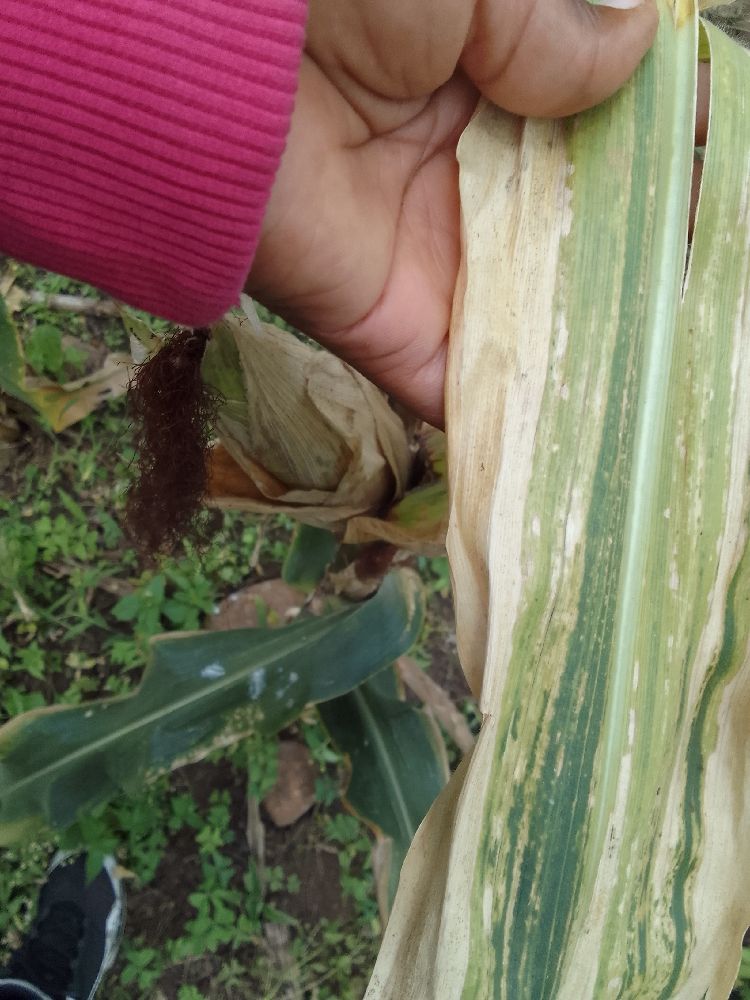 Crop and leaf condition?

maize, maize lethal necrosis
